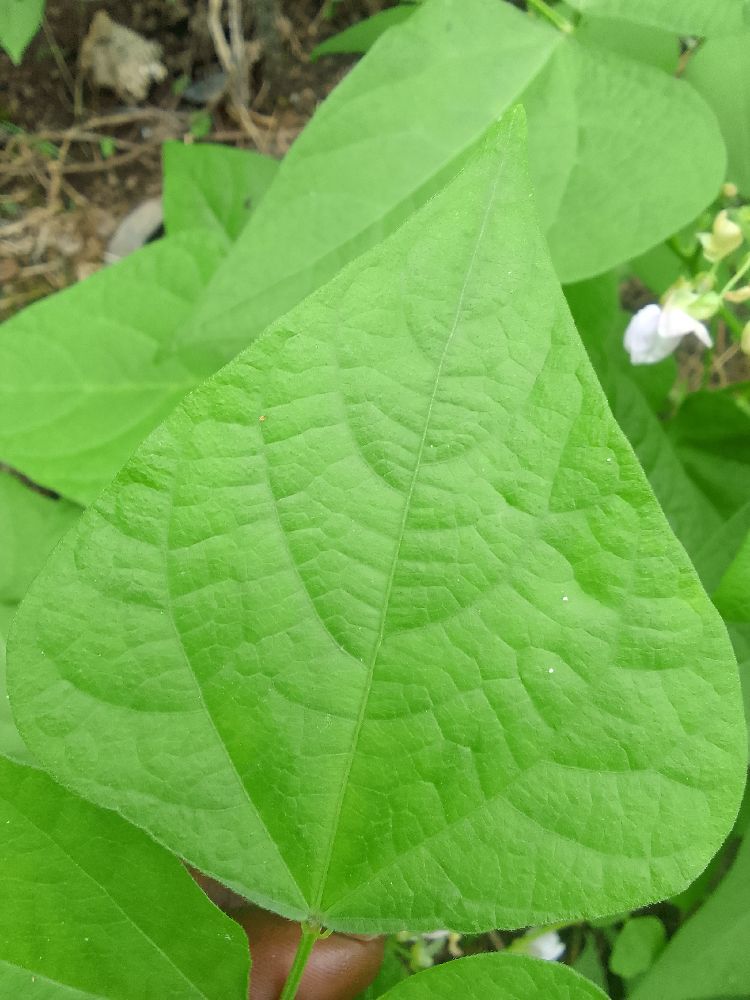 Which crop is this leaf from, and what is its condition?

common bean, healthy
